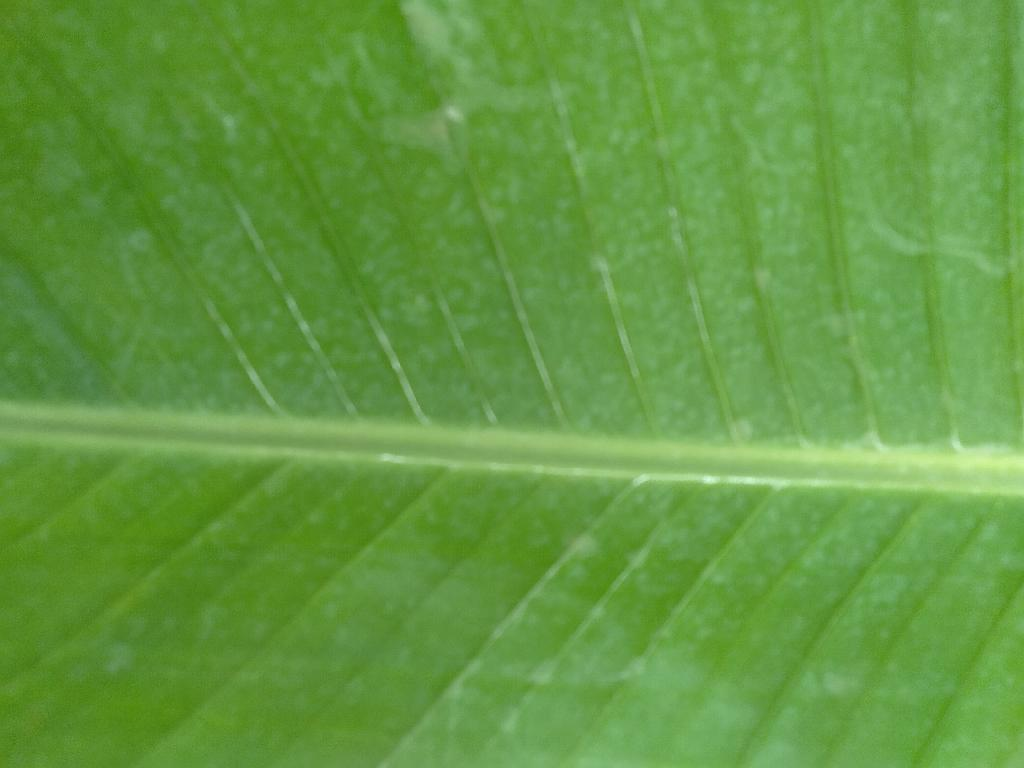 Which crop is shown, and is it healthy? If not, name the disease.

banana, healthy
